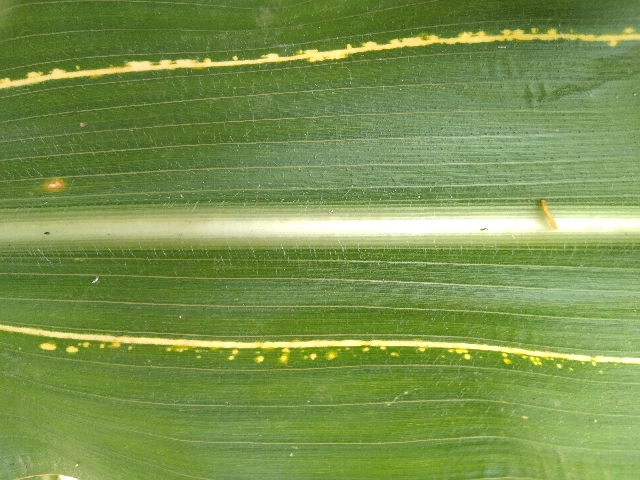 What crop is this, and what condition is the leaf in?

maize, maize streak virus
